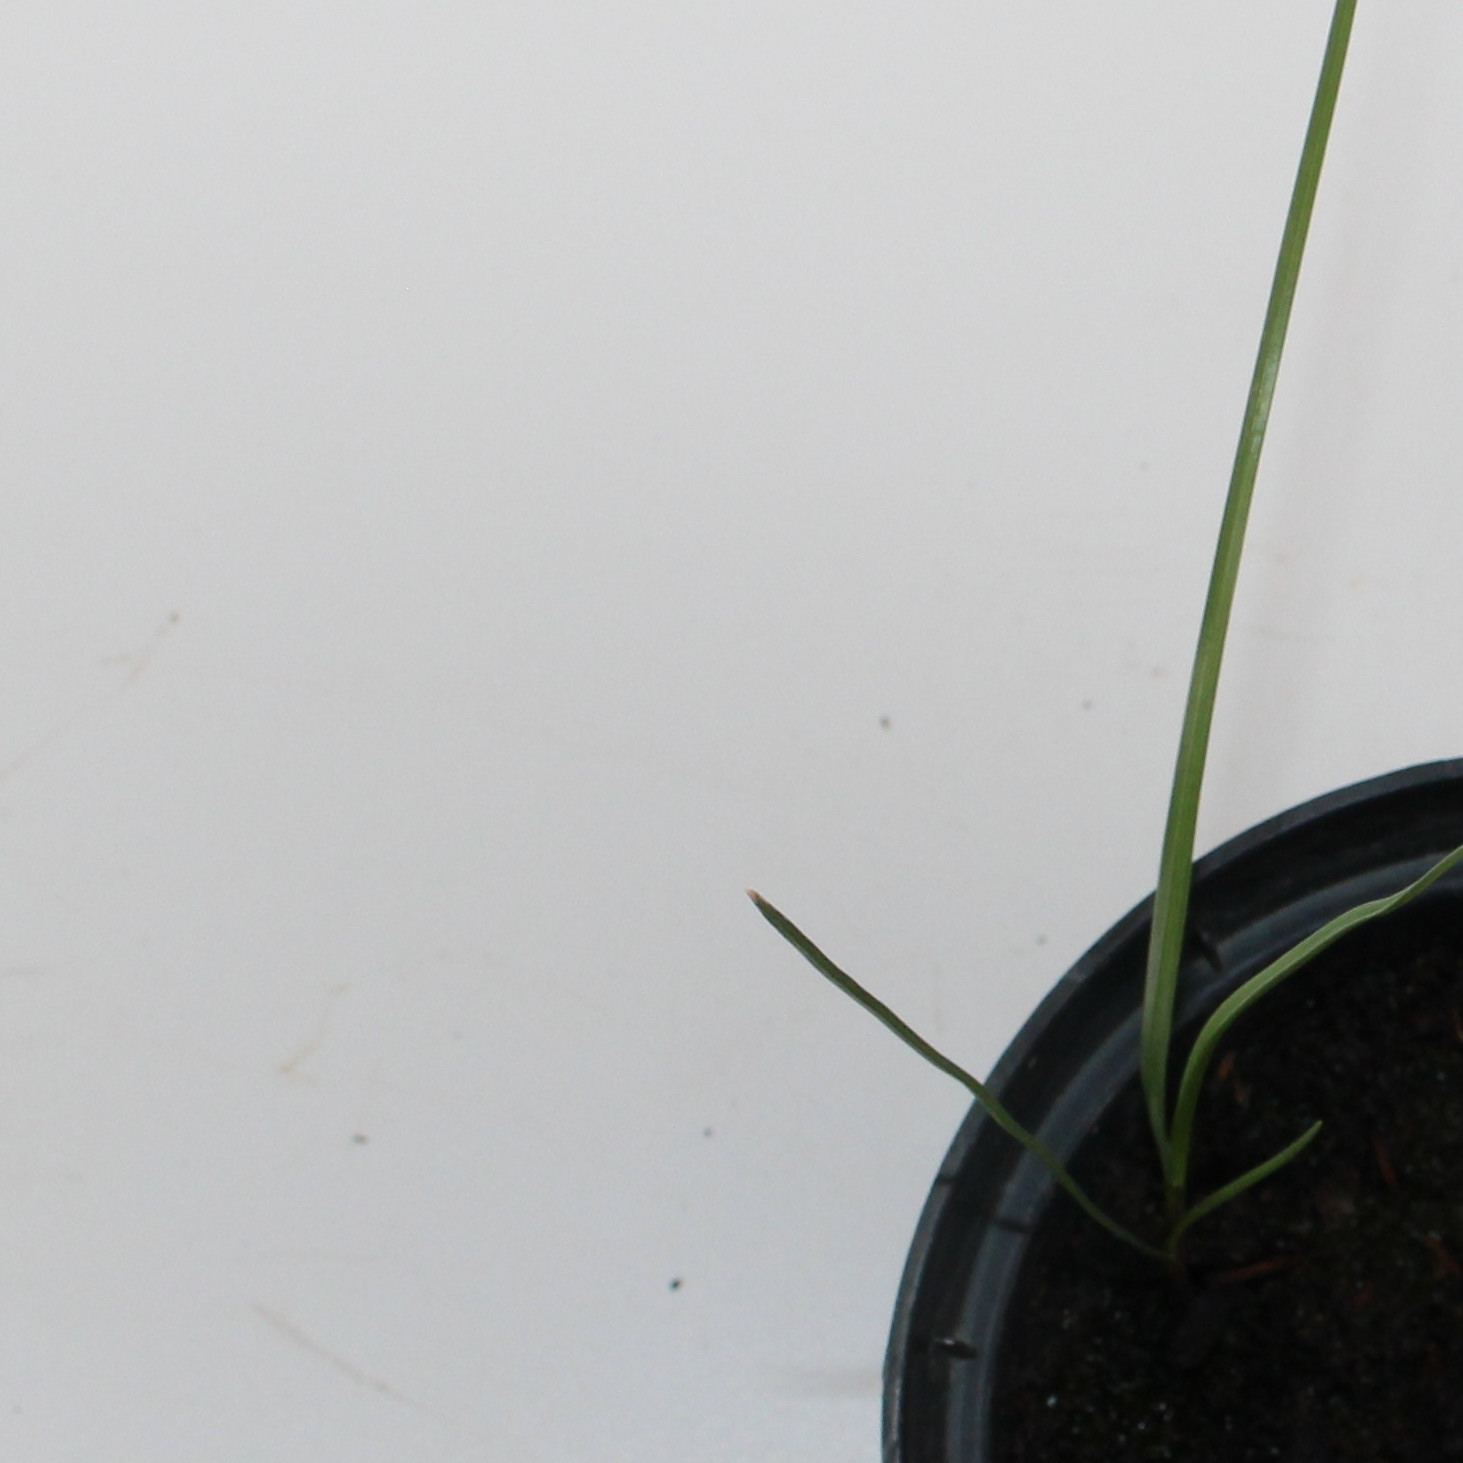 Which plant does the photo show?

Lolium multiflorum
